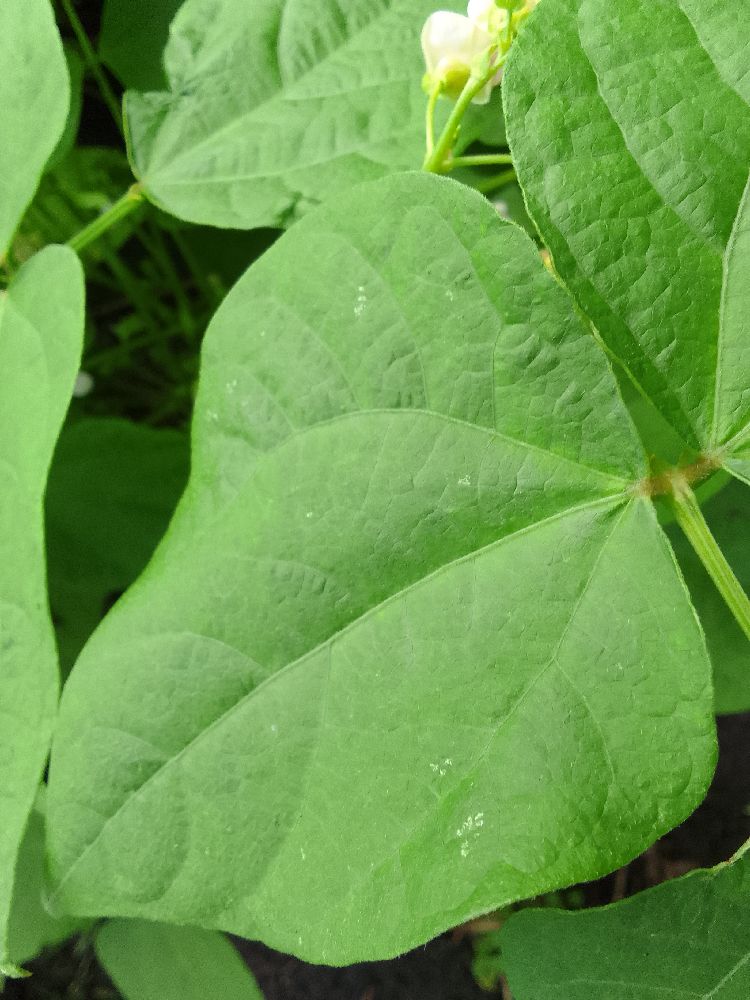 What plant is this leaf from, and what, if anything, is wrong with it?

common bean, healthy
